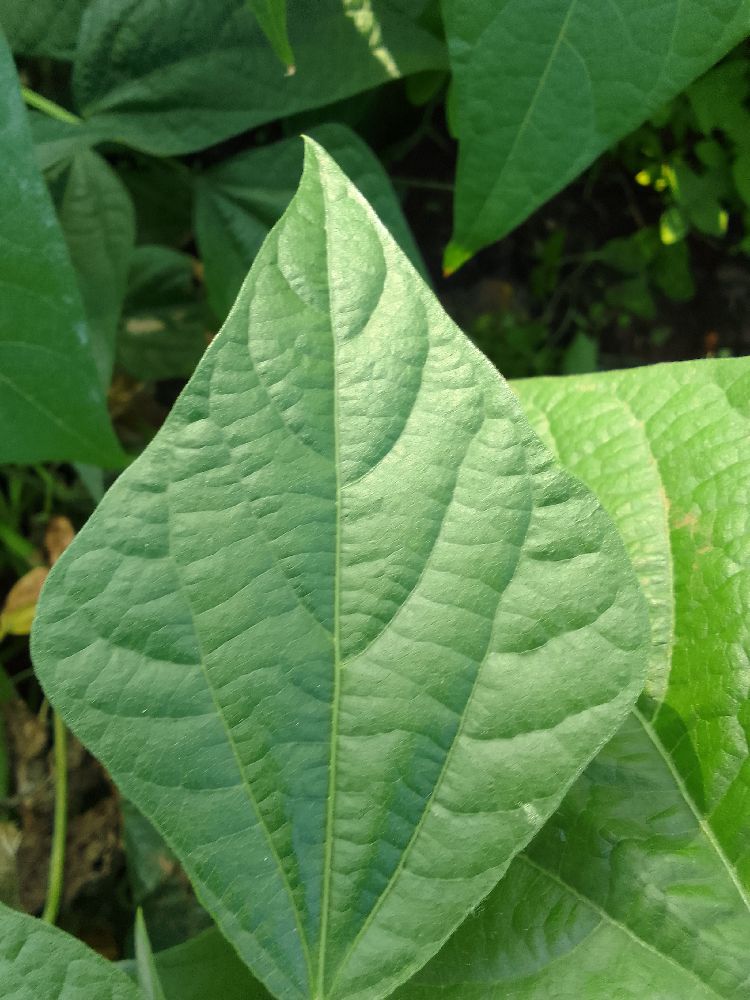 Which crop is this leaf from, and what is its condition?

common bean, healthy
